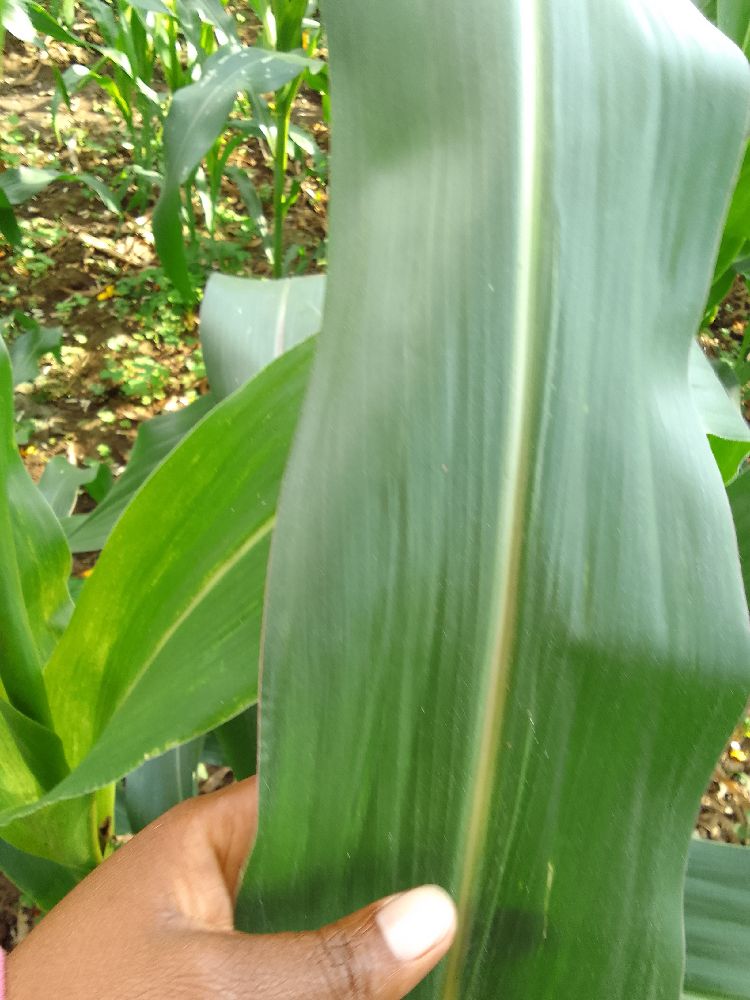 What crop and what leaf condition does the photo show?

maize, healthy
